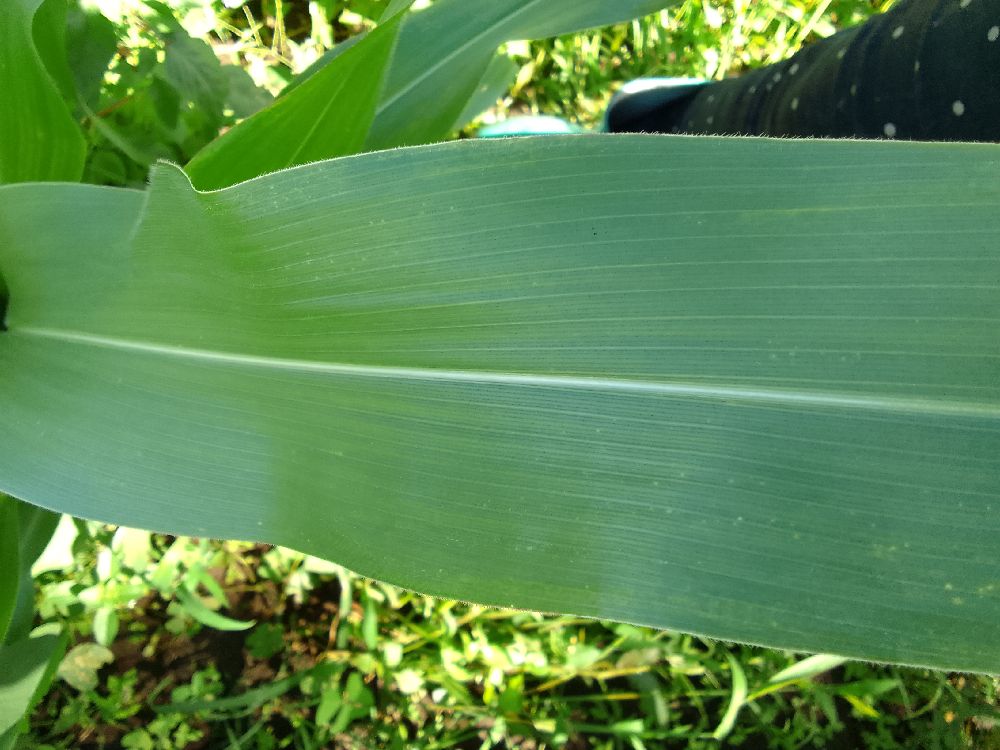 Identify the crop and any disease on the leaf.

maize, healthy
